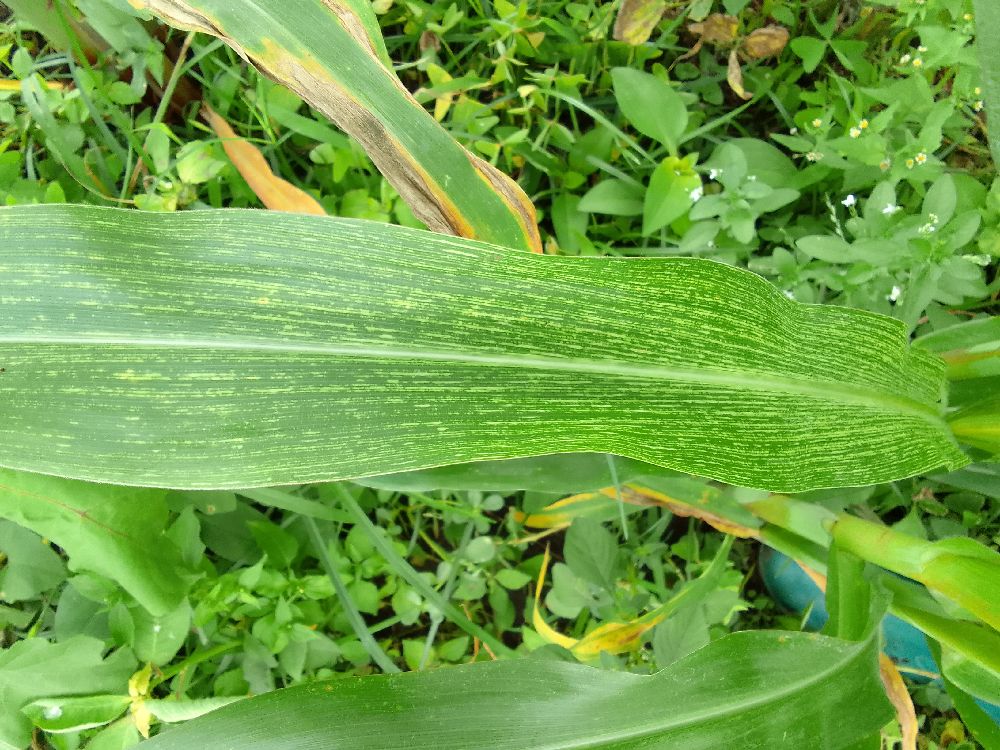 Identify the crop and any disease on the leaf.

maize, maize streak virus
